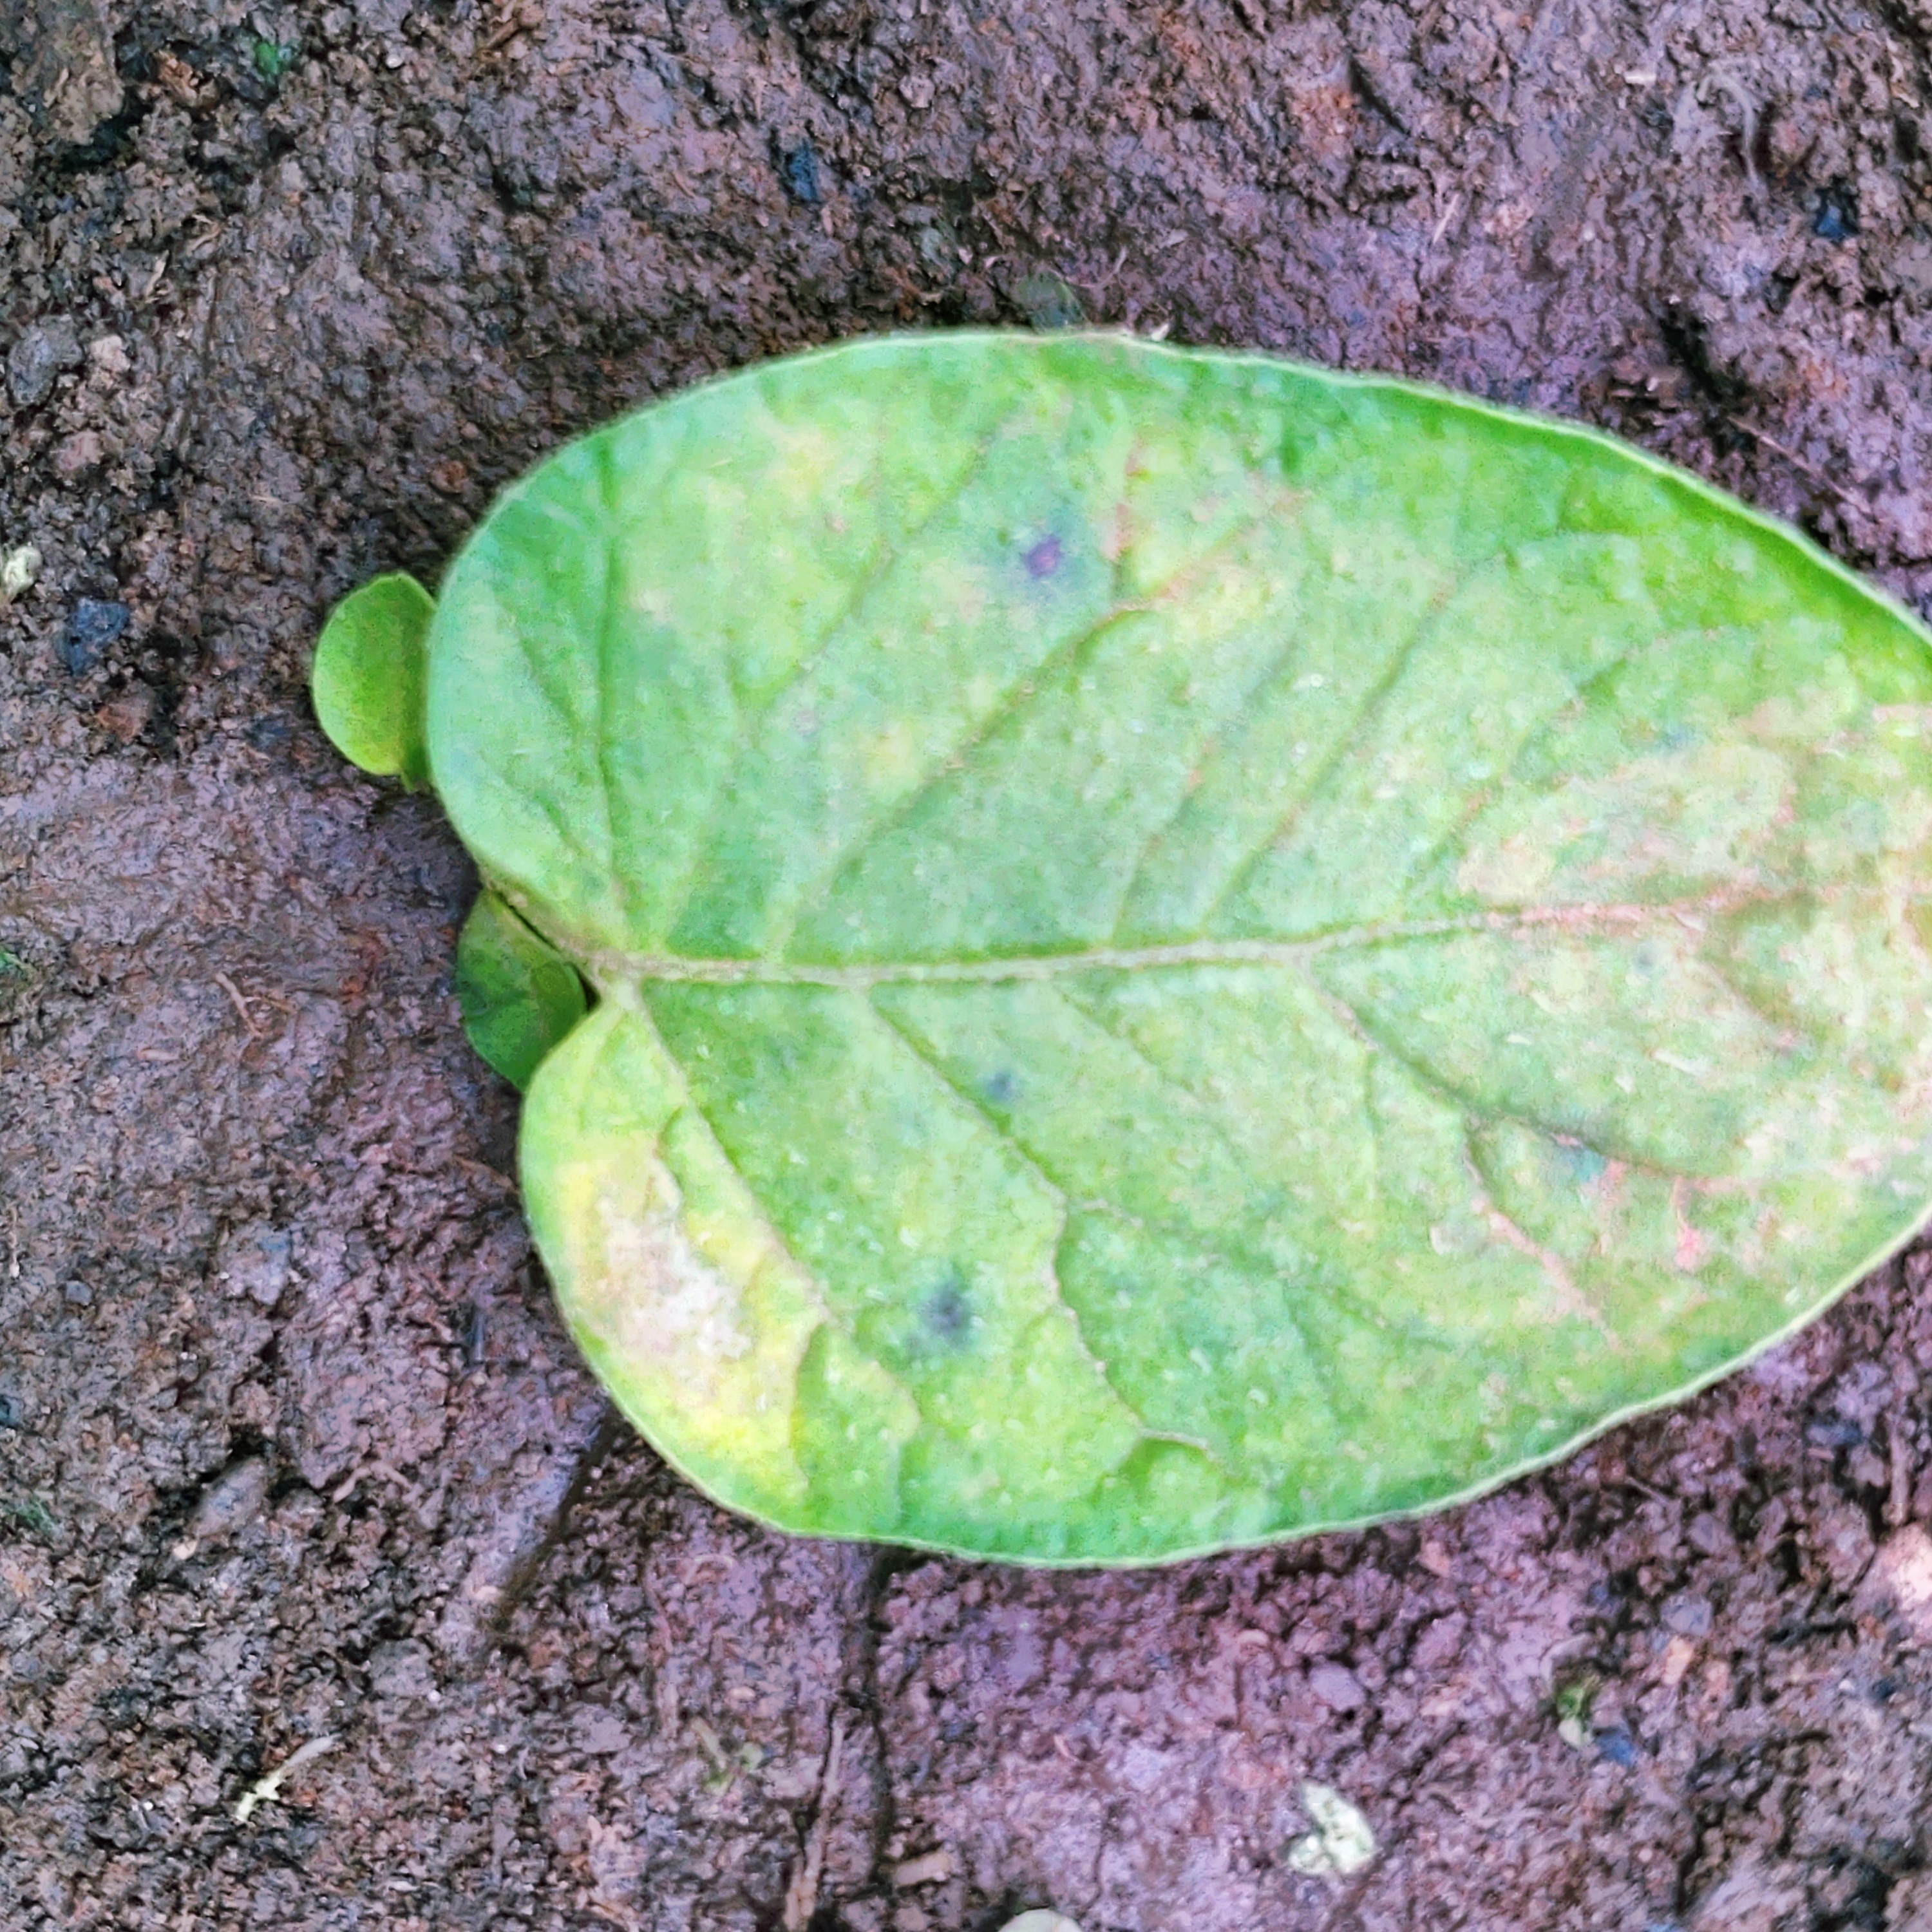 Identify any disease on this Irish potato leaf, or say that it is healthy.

late blight
